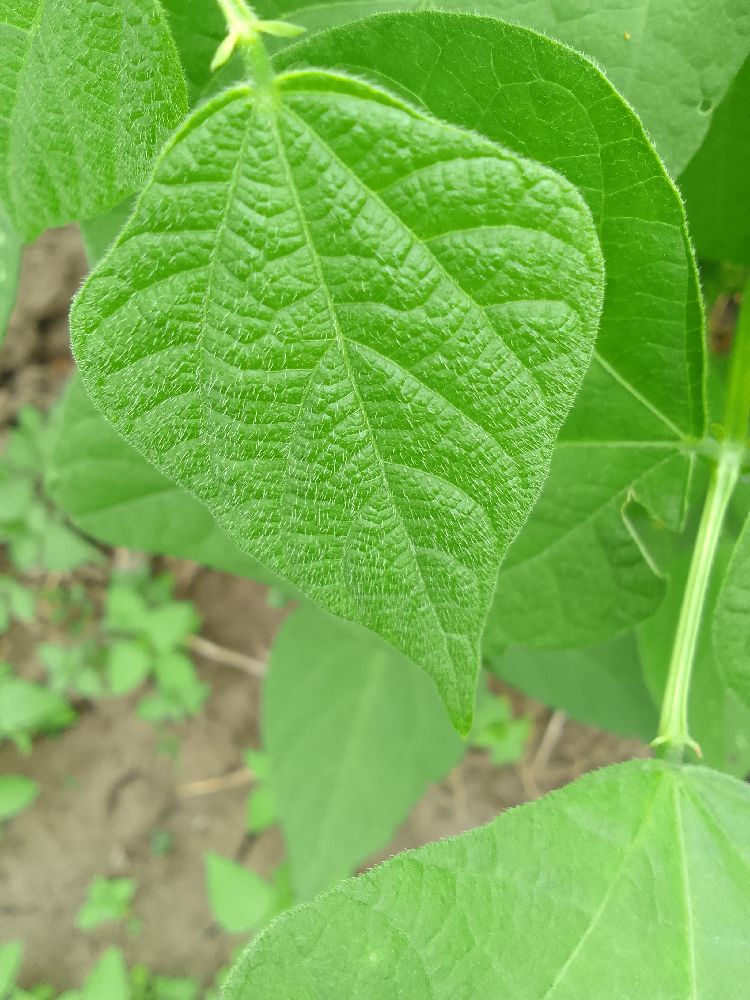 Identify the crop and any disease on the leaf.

common bean, healthy
